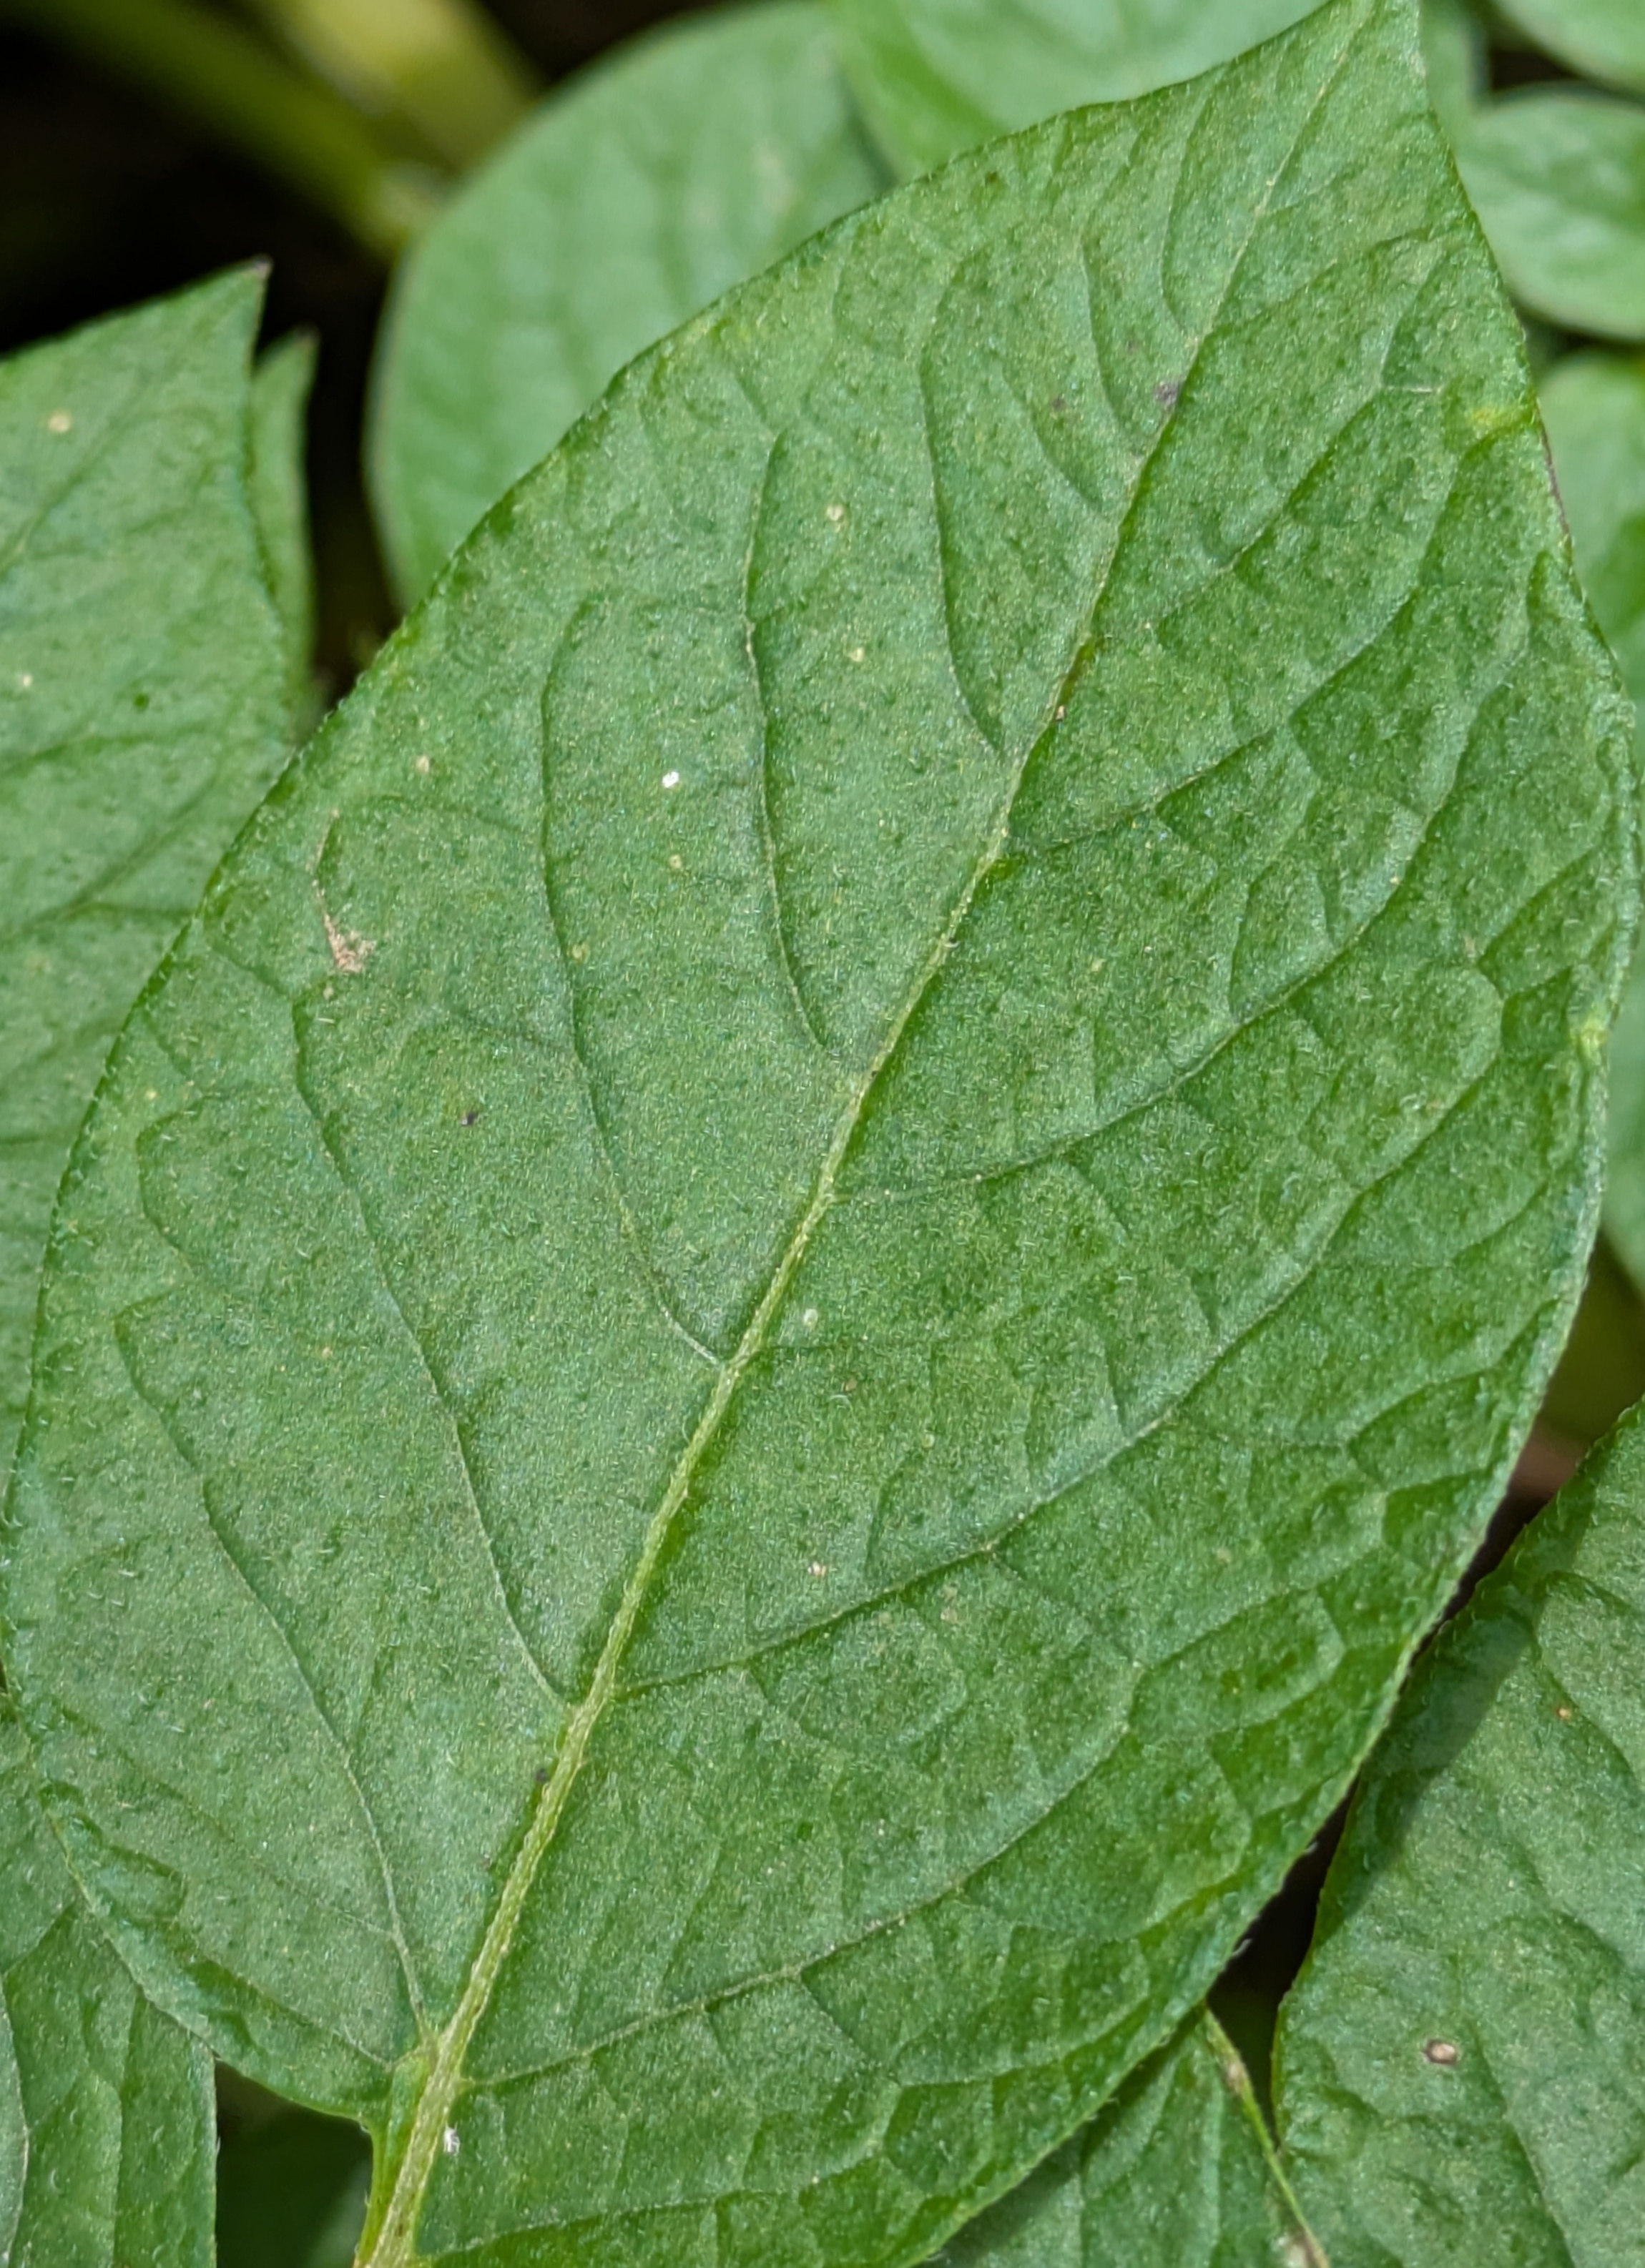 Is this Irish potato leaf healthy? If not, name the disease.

healthy
